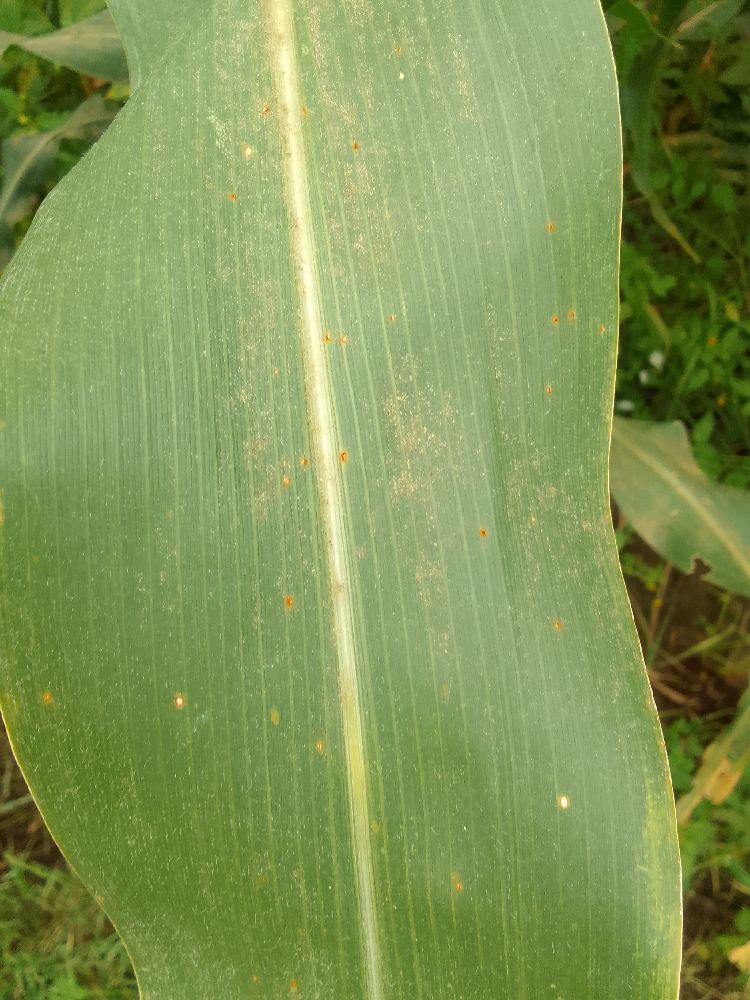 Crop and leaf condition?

maize, healthy
